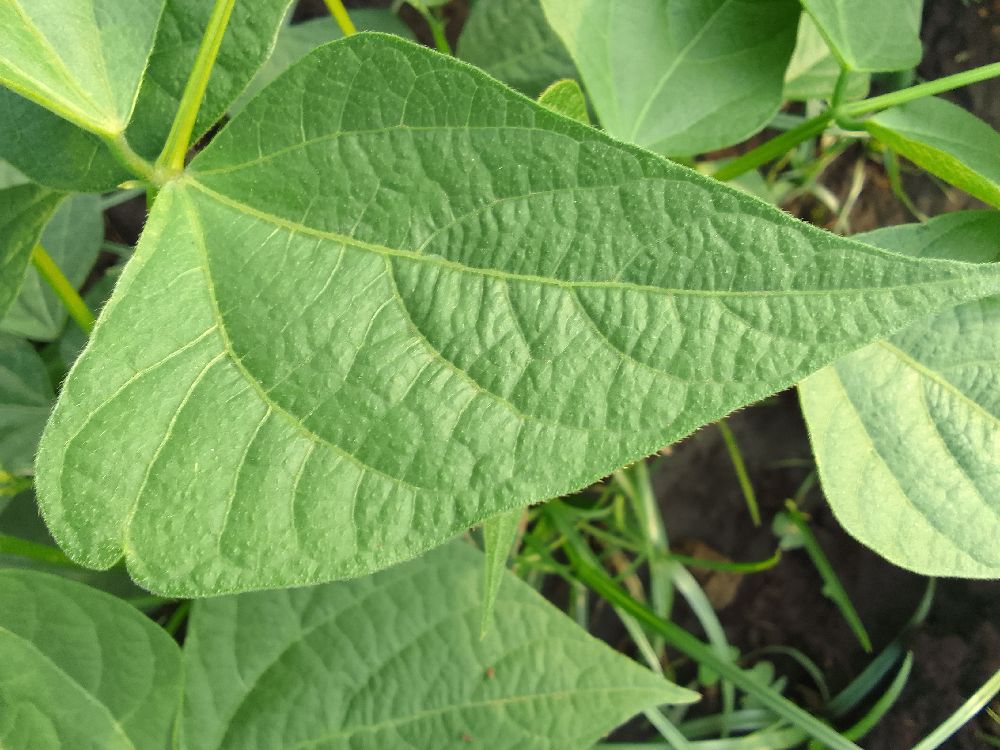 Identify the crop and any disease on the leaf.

common bean, healthy
